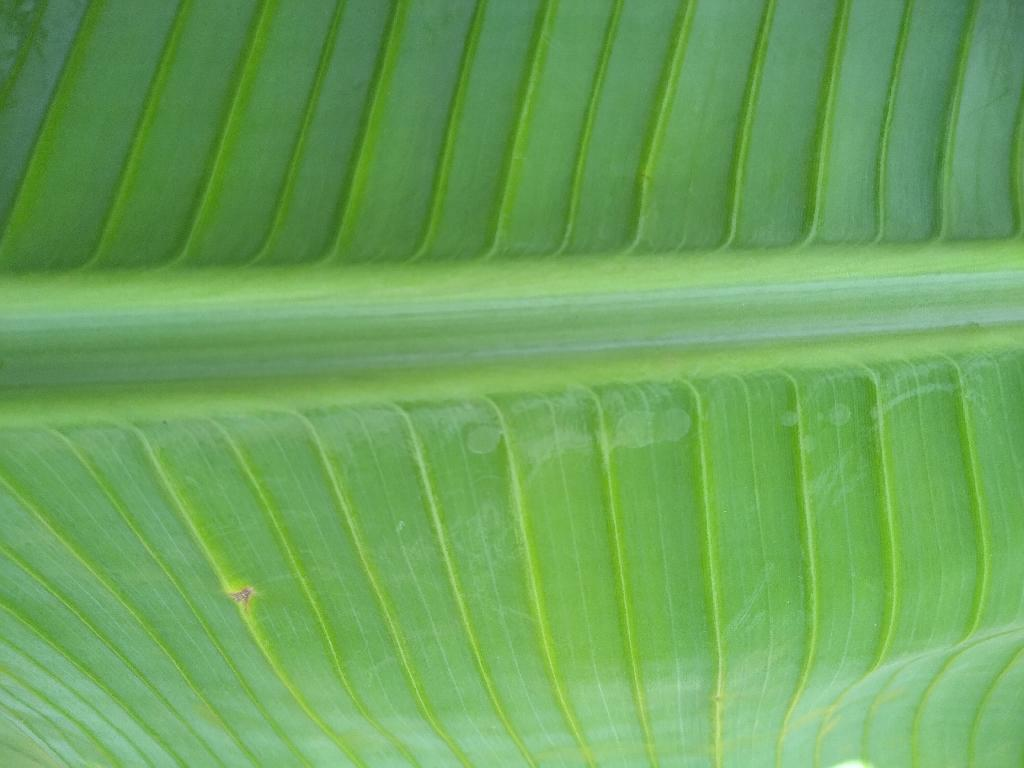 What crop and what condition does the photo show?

banana, healthy
